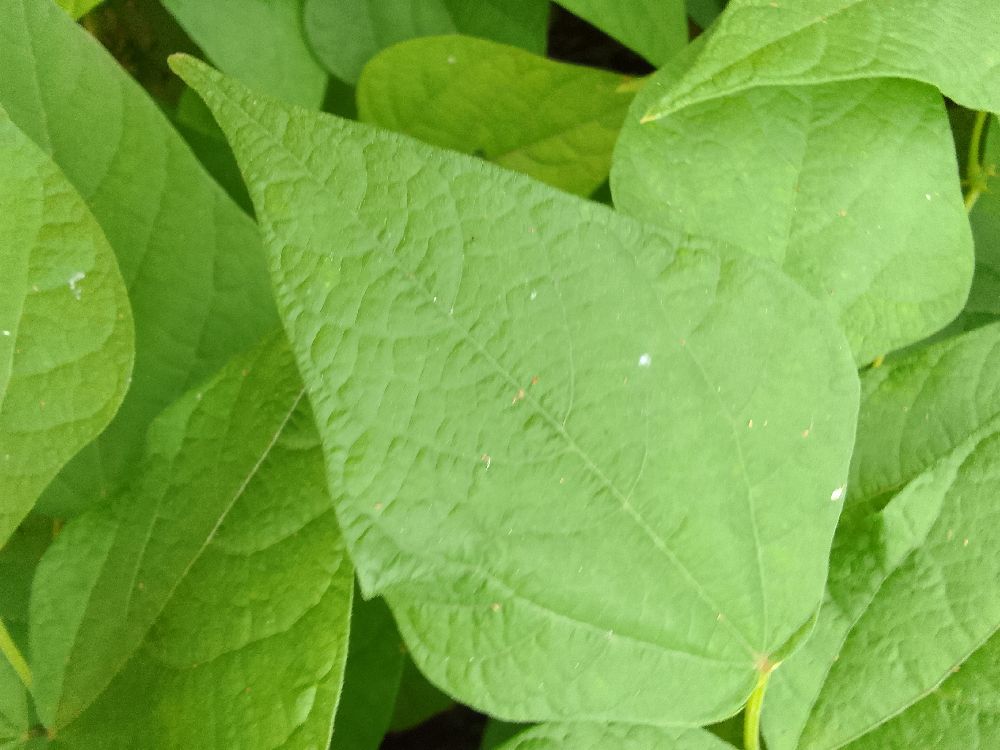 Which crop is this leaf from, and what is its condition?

common bean, healthy
